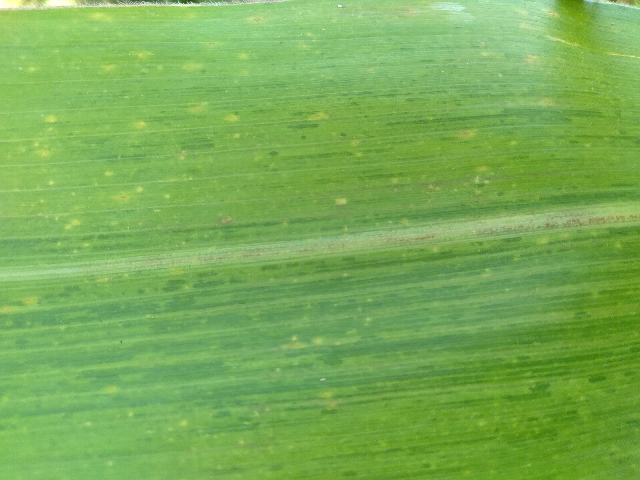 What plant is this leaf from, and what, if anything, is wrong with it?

maize, maize lethal necrosis
